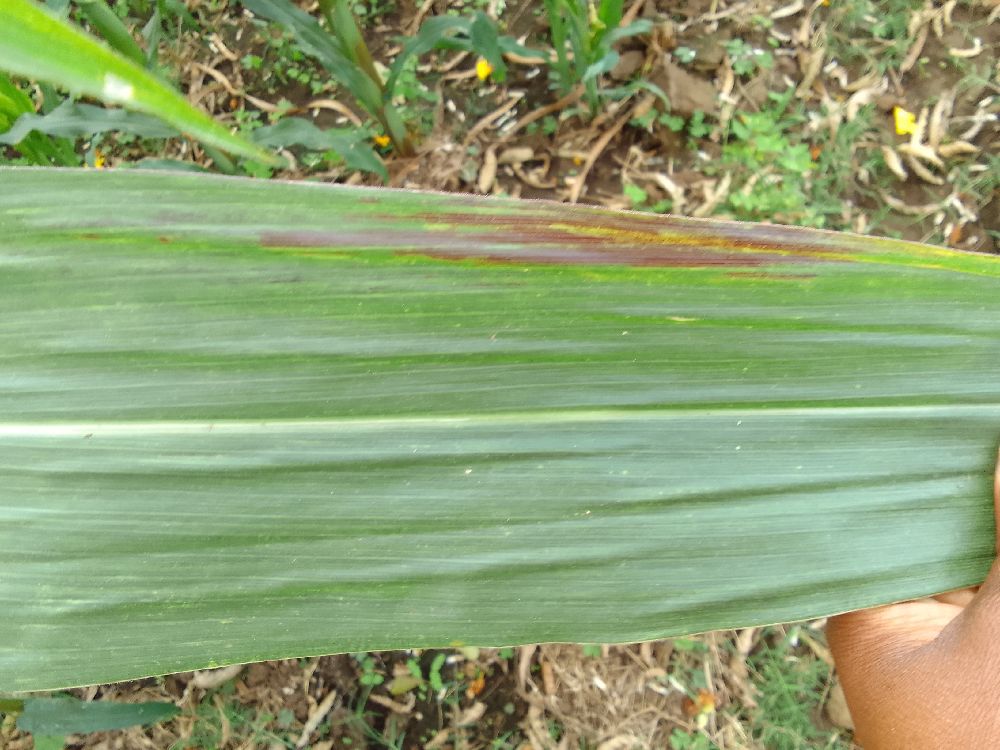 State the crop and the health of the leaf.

maize, healthy
